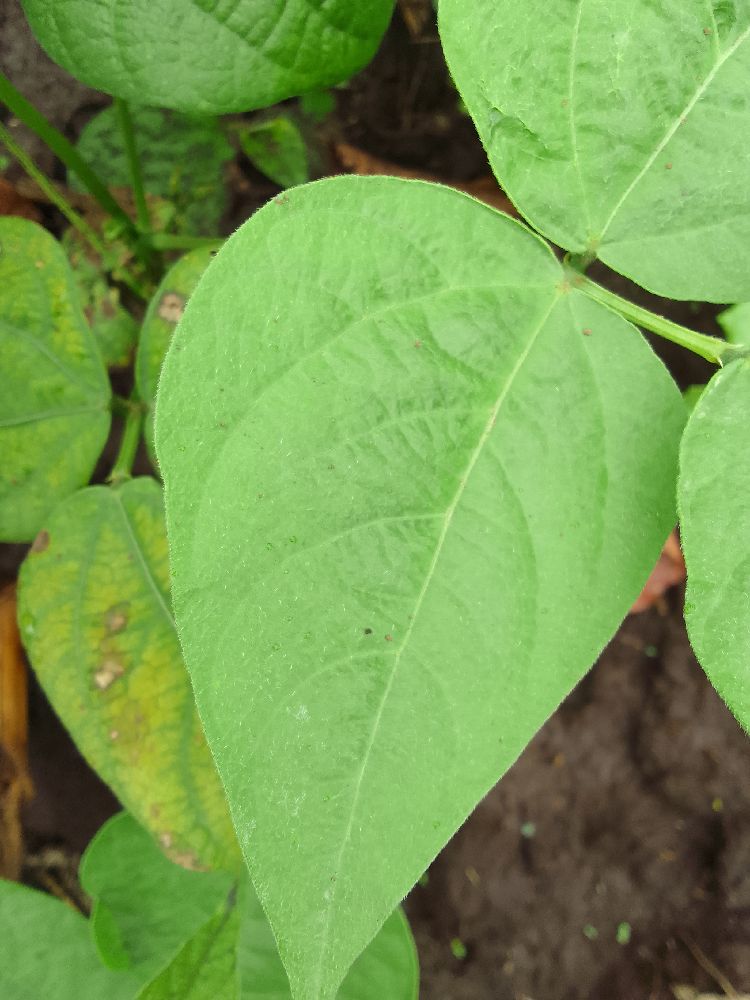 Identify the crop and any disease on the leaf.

common bean, healthy
